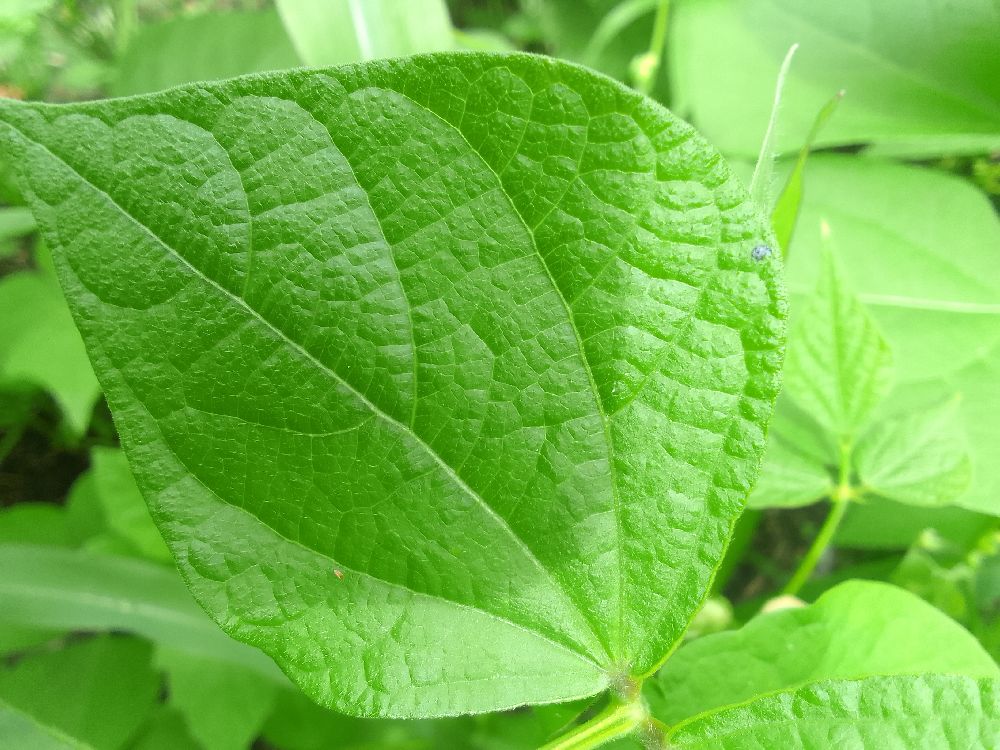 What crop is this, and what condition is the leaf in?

common bean, healthy
